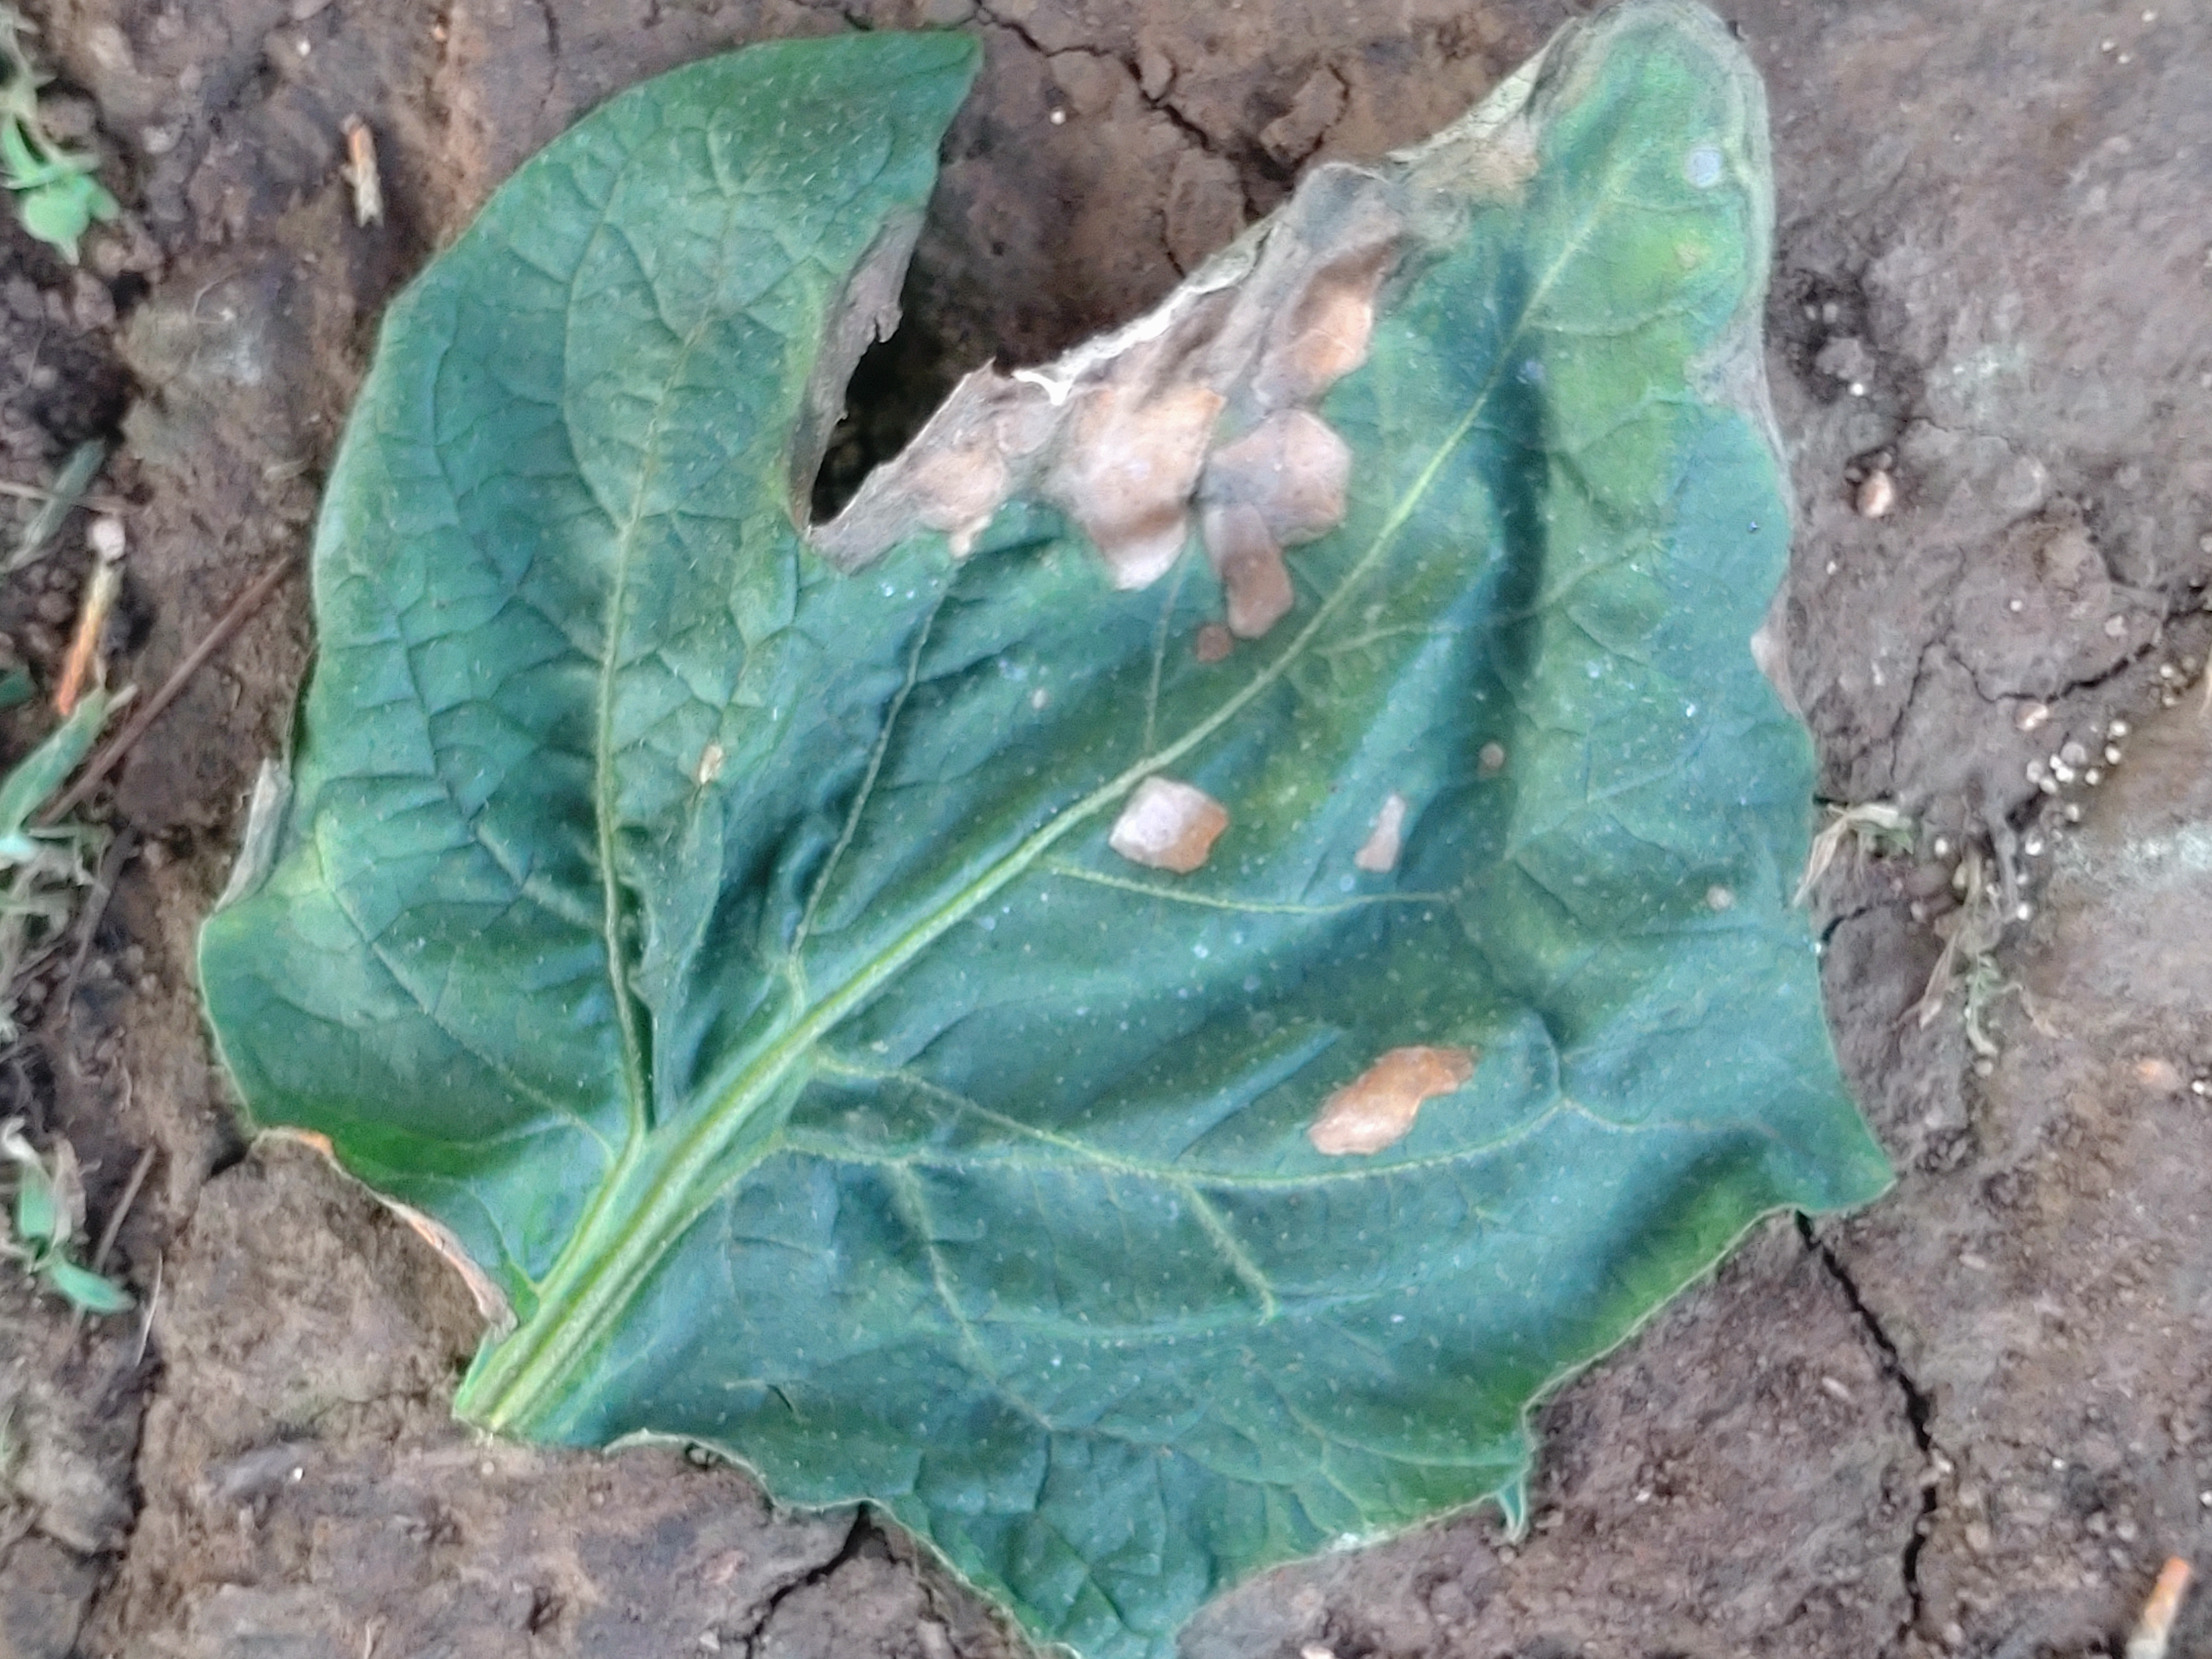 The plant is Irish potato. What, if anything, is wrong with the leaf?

early blight
